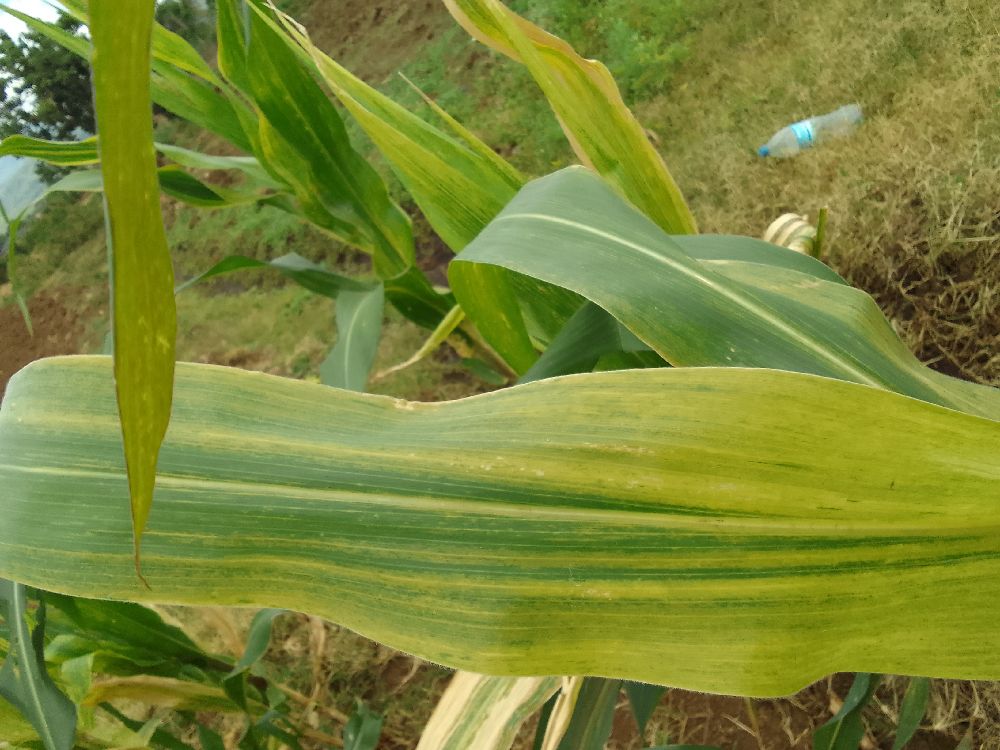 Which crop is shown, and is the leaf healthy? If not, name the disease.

maize, maize lethal necrosis
